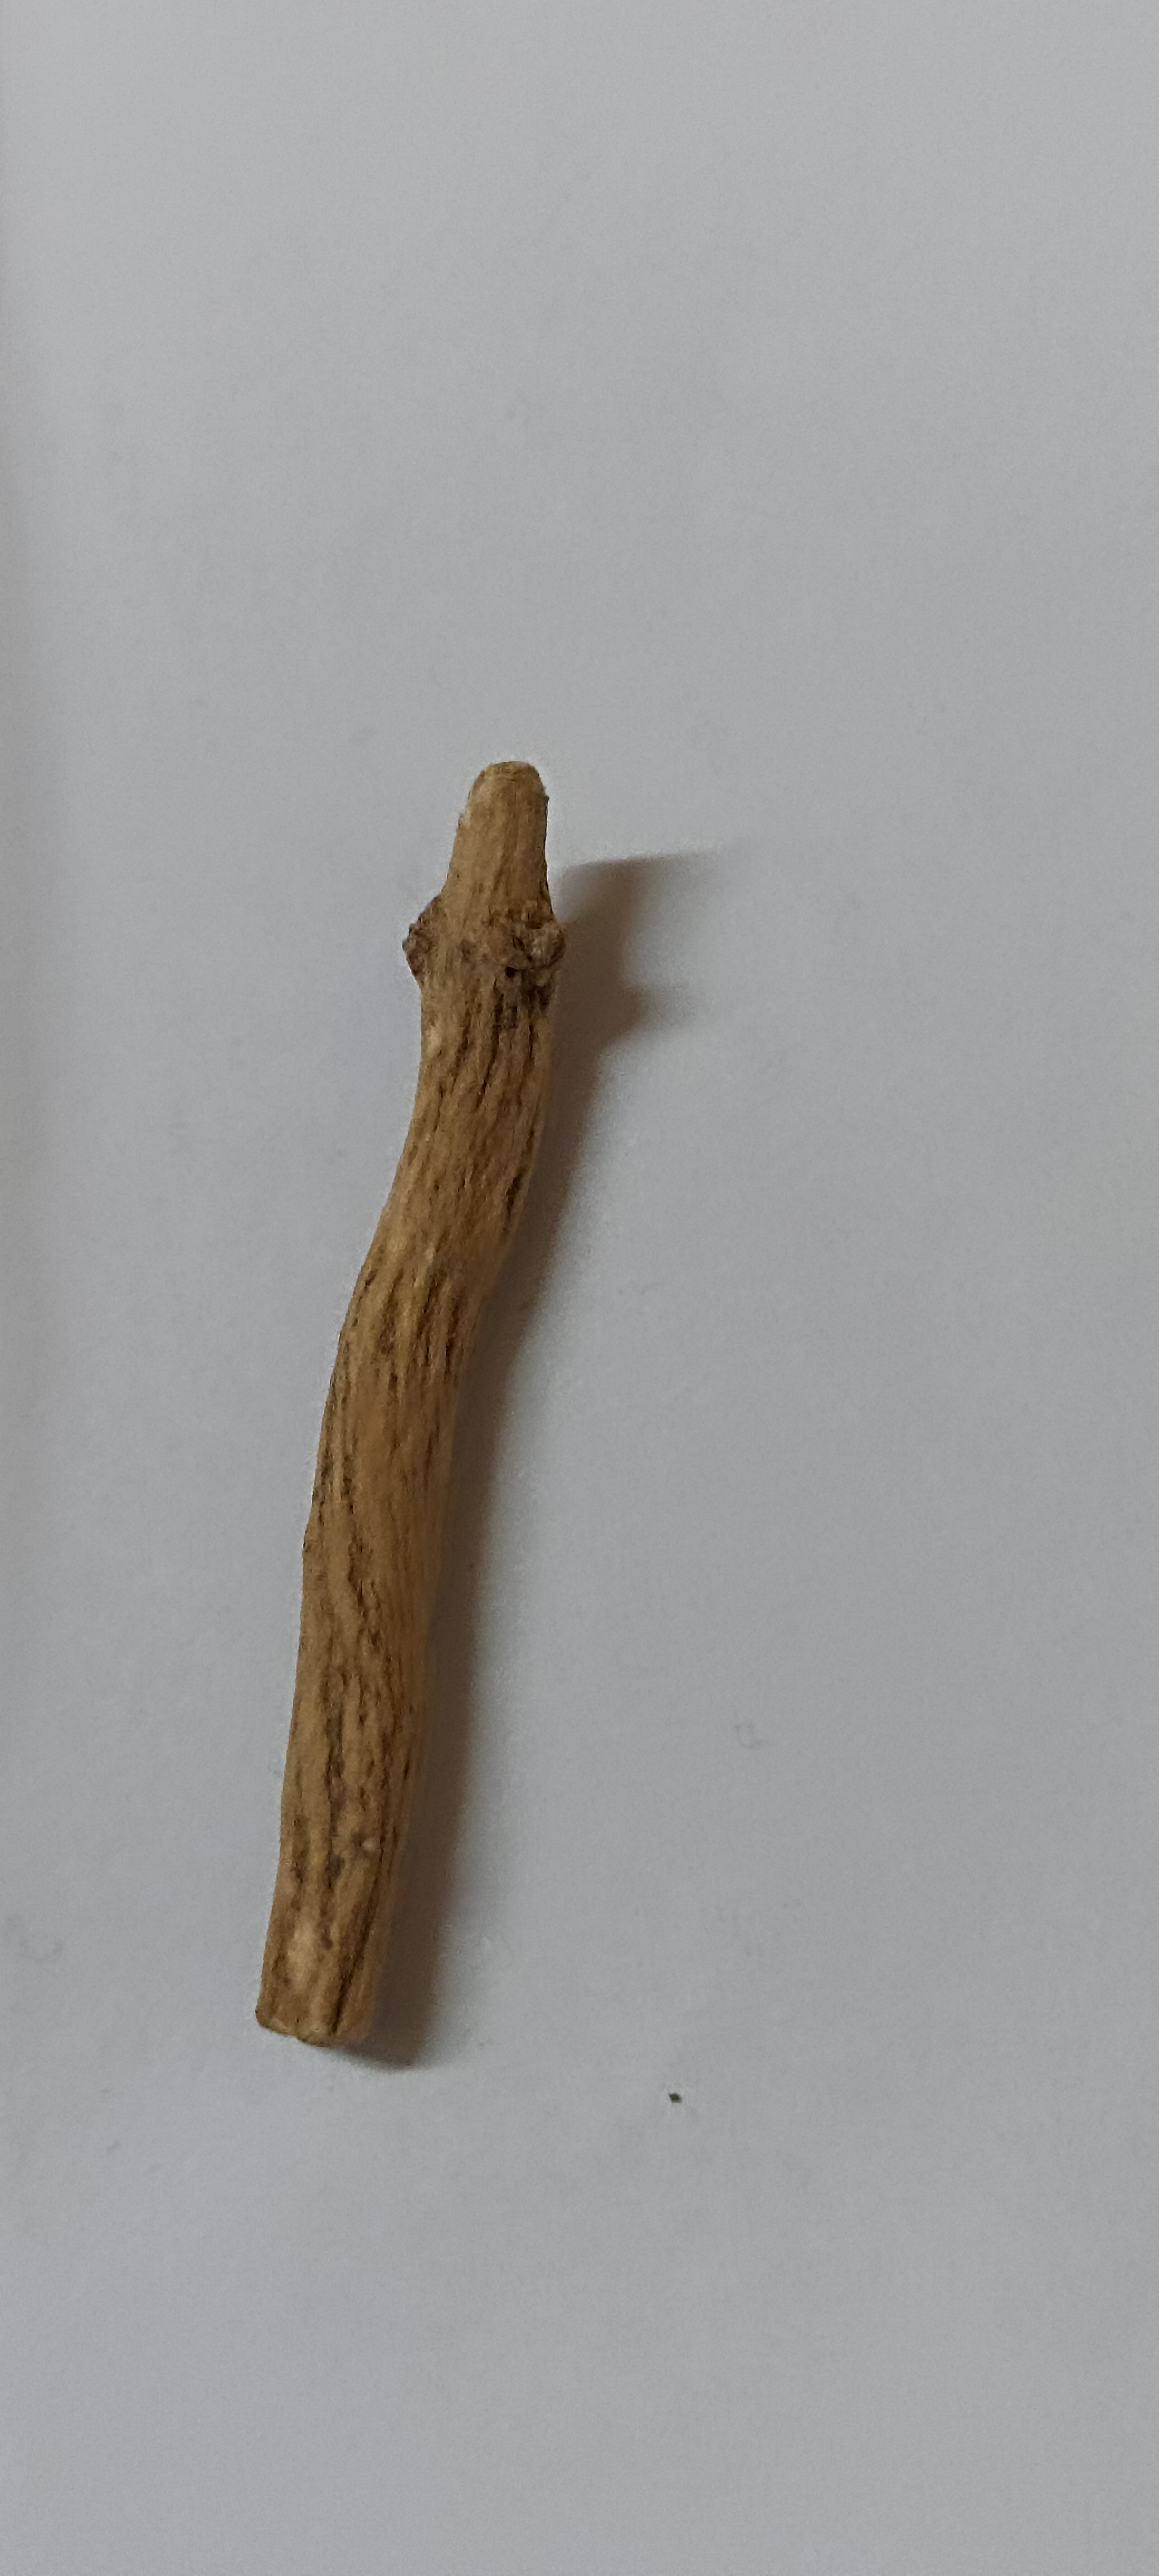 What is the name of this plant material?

ashwagandha
